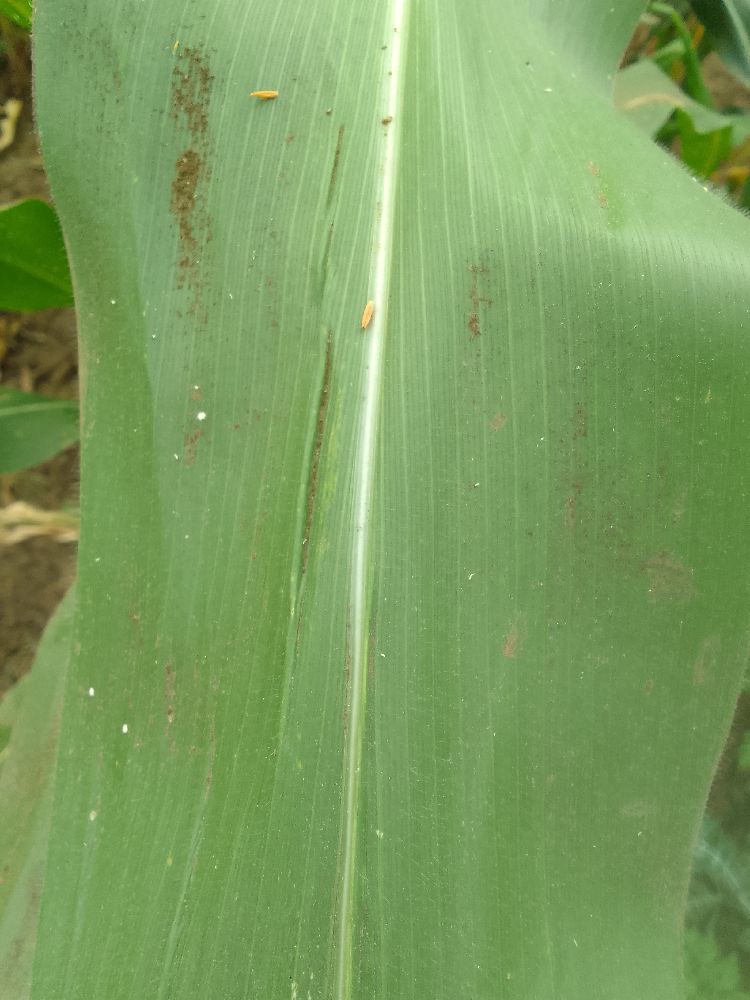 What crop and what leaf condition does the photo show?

maize, healthy
